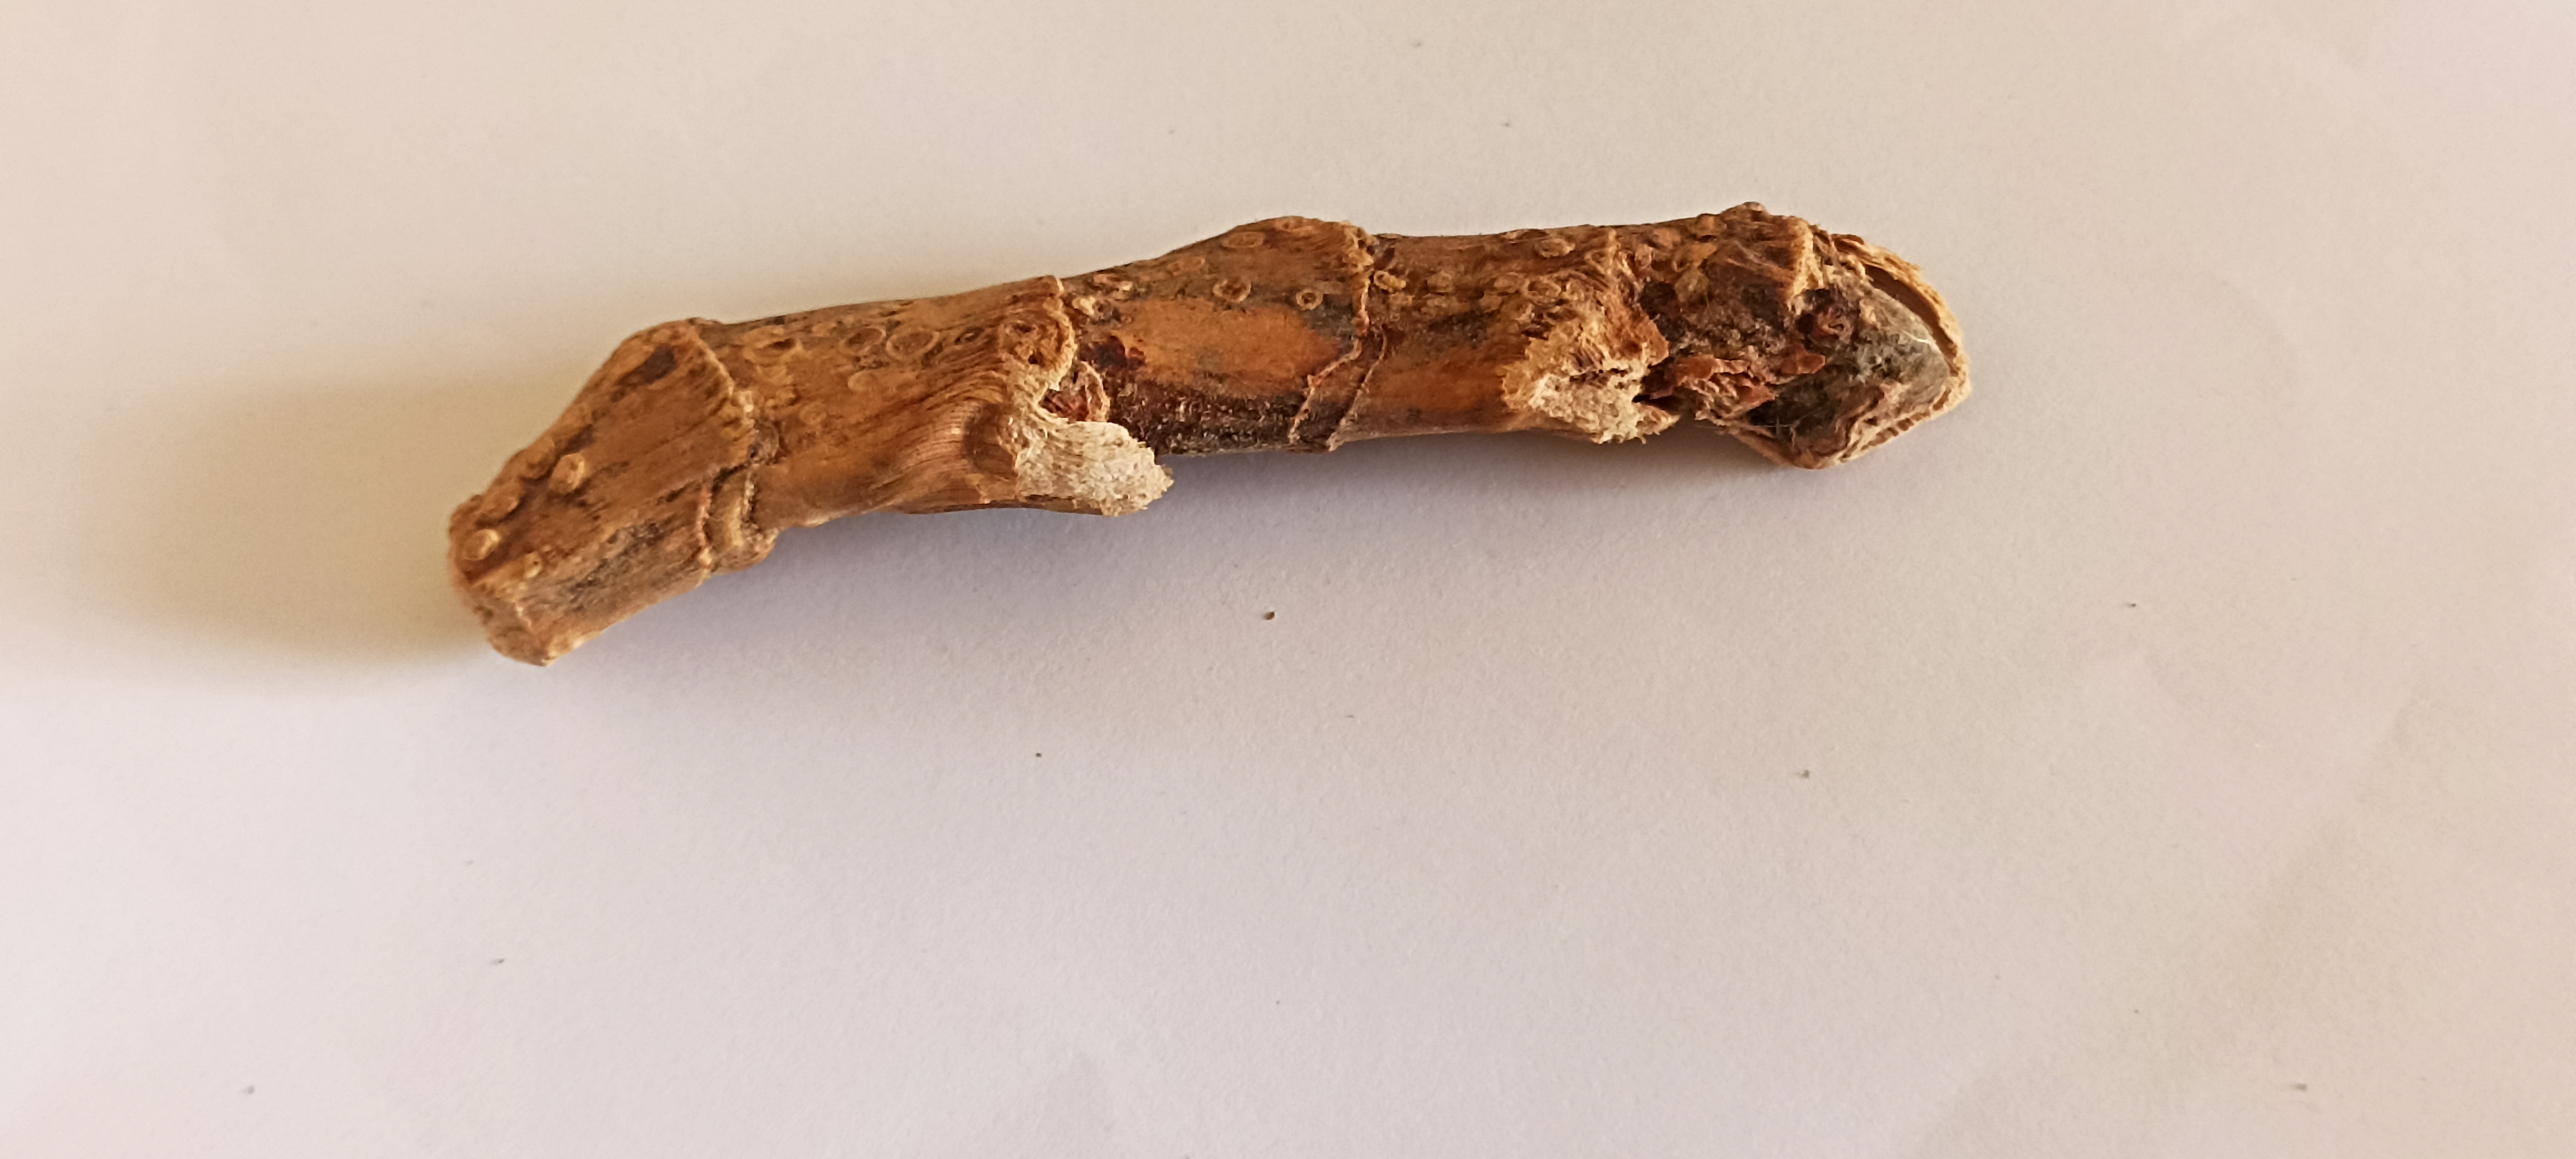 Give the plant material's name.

vekhand
